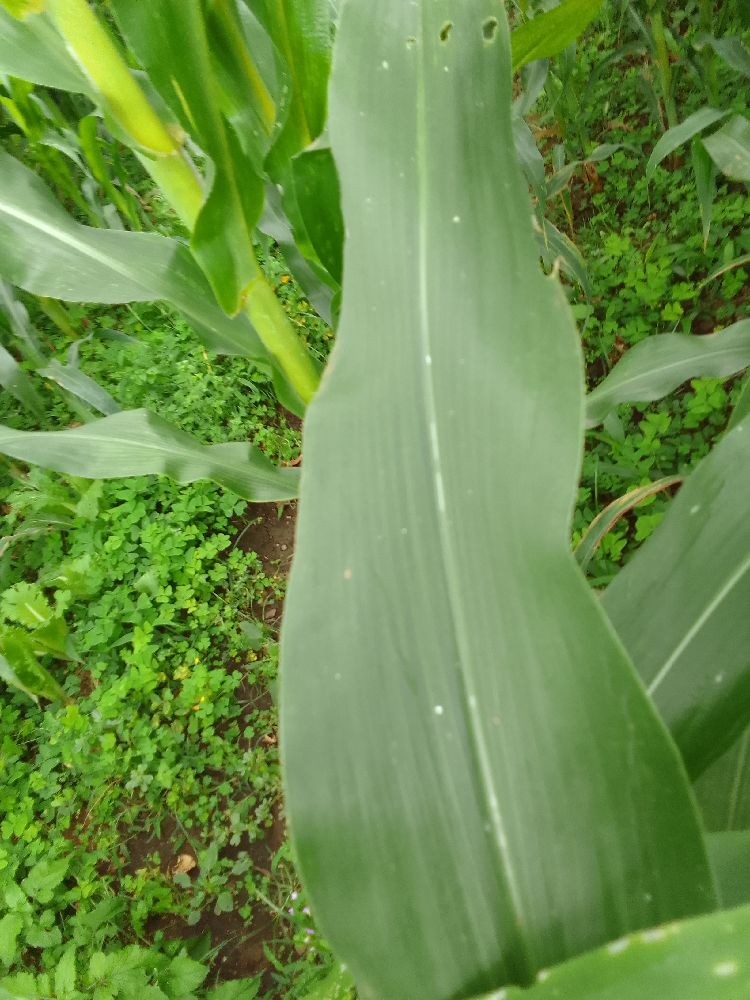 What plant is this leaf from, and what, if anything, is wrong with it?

maize, healthy
